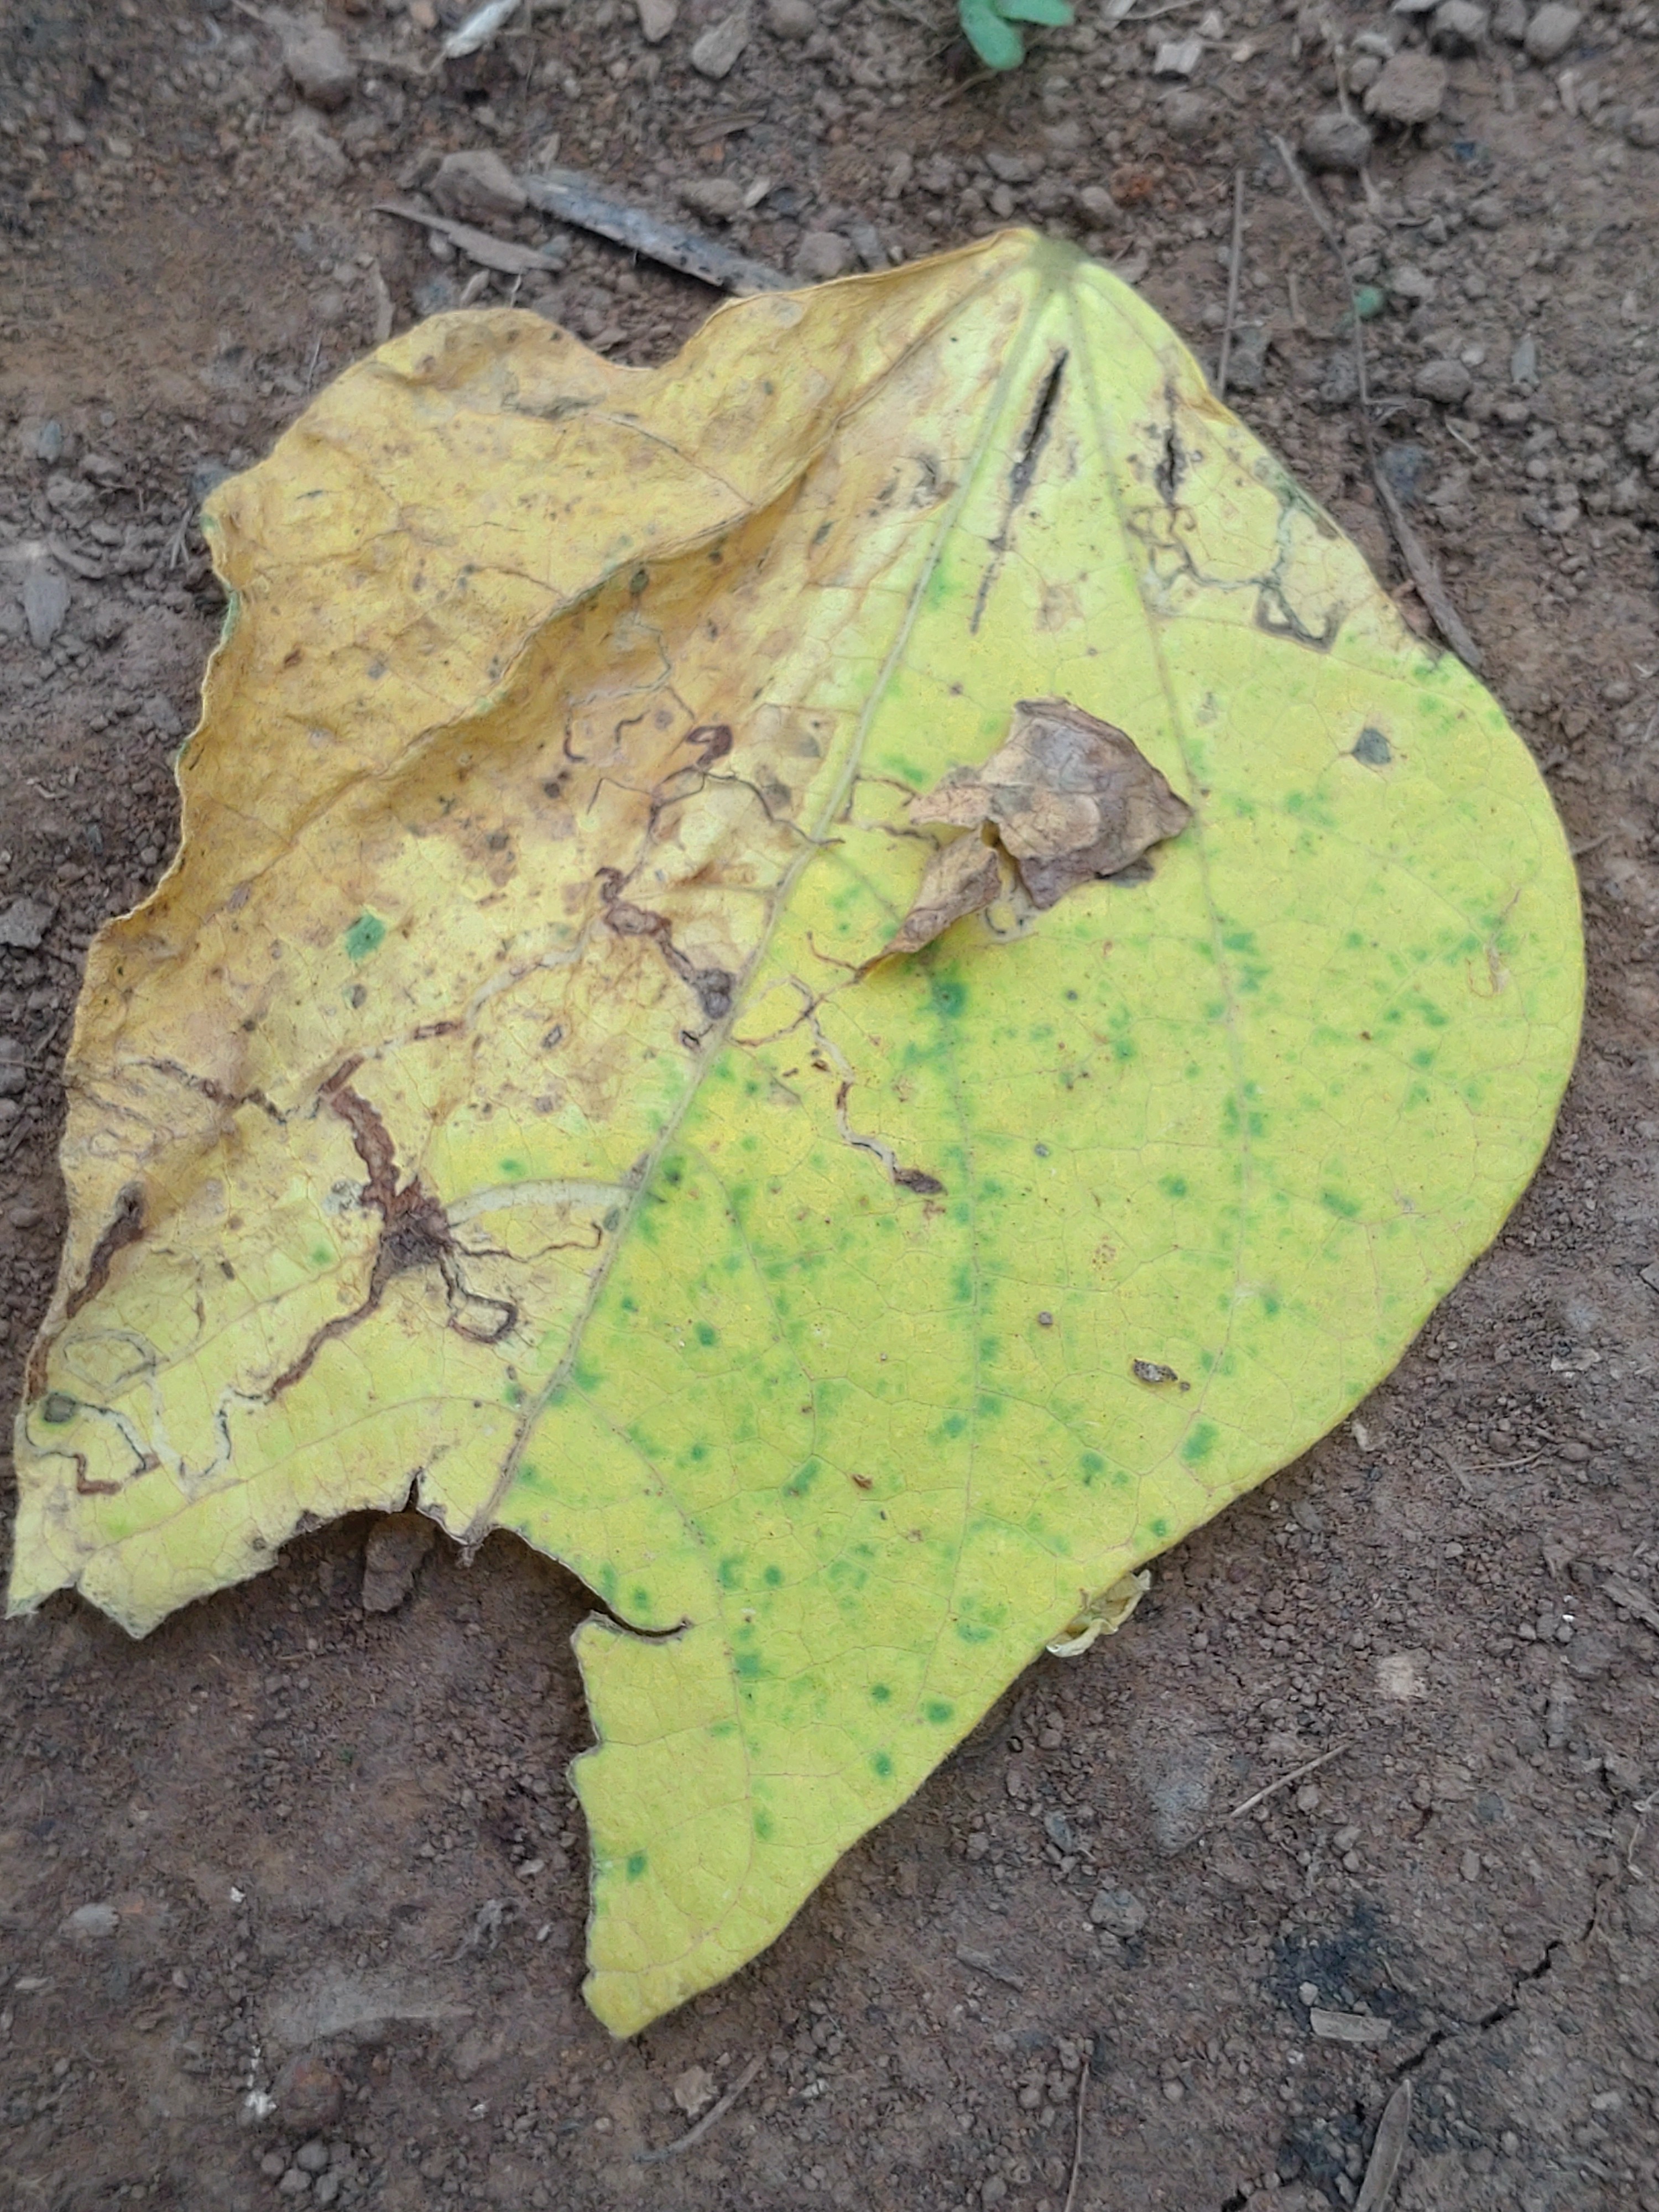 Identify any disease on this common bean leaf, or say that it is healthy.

anthracnose
